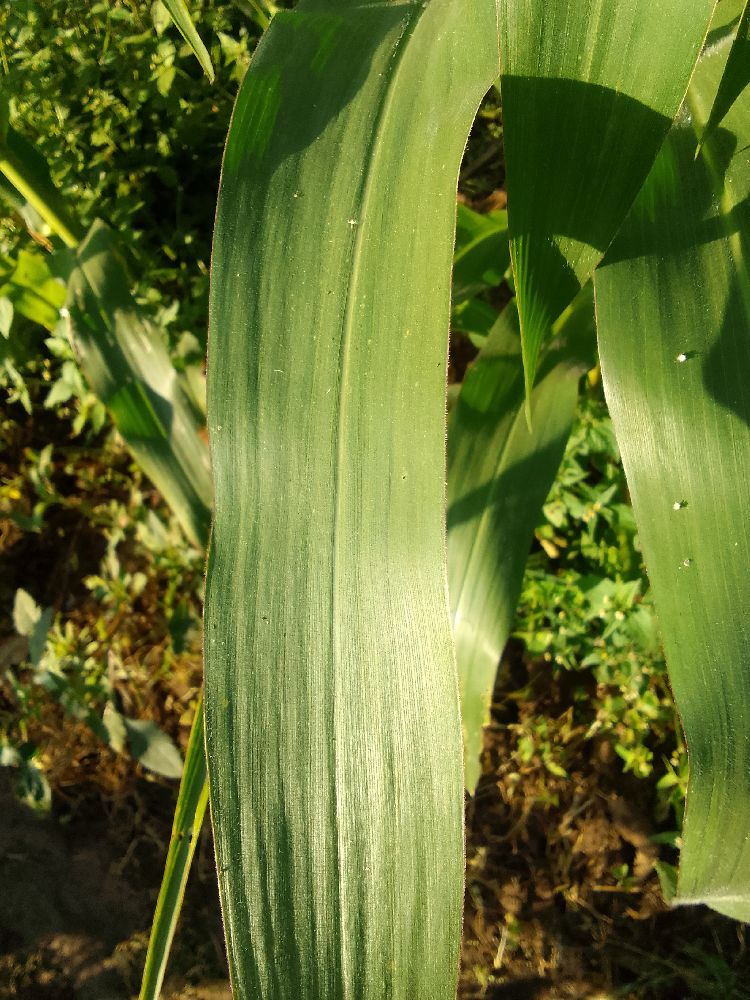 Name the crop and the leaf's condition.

maize, healthy
